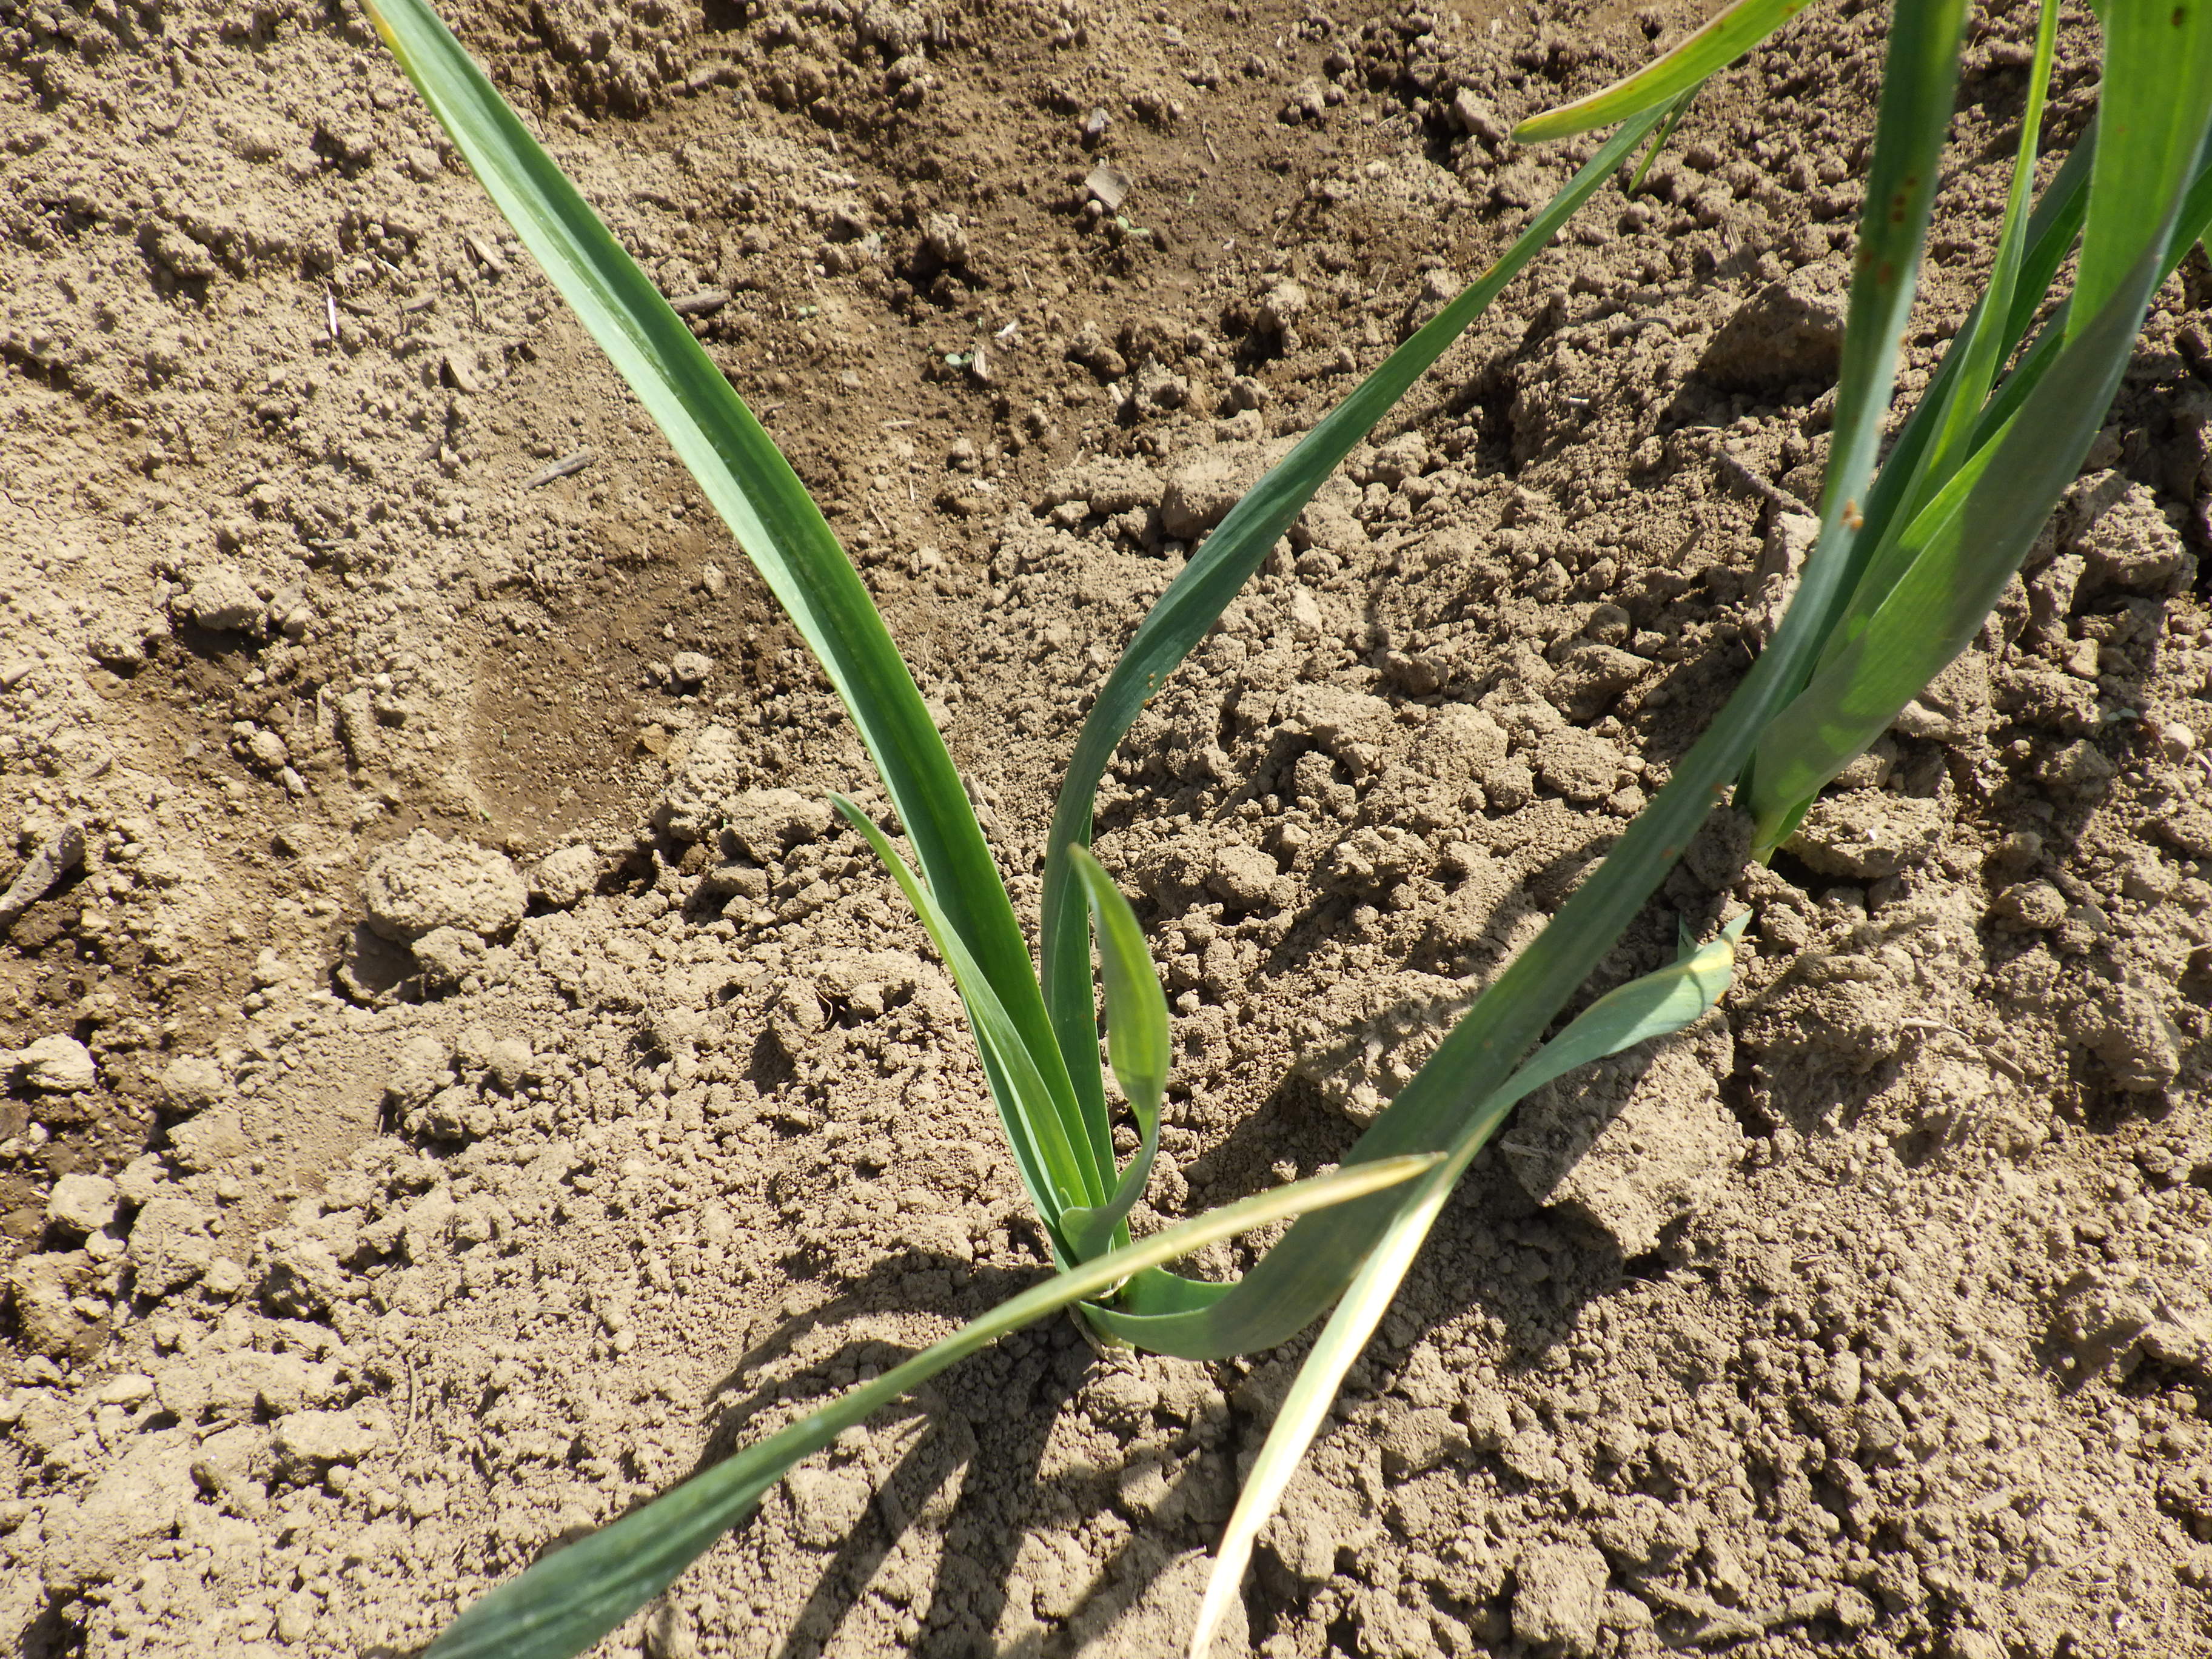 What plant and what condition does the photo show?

garlic, rust
